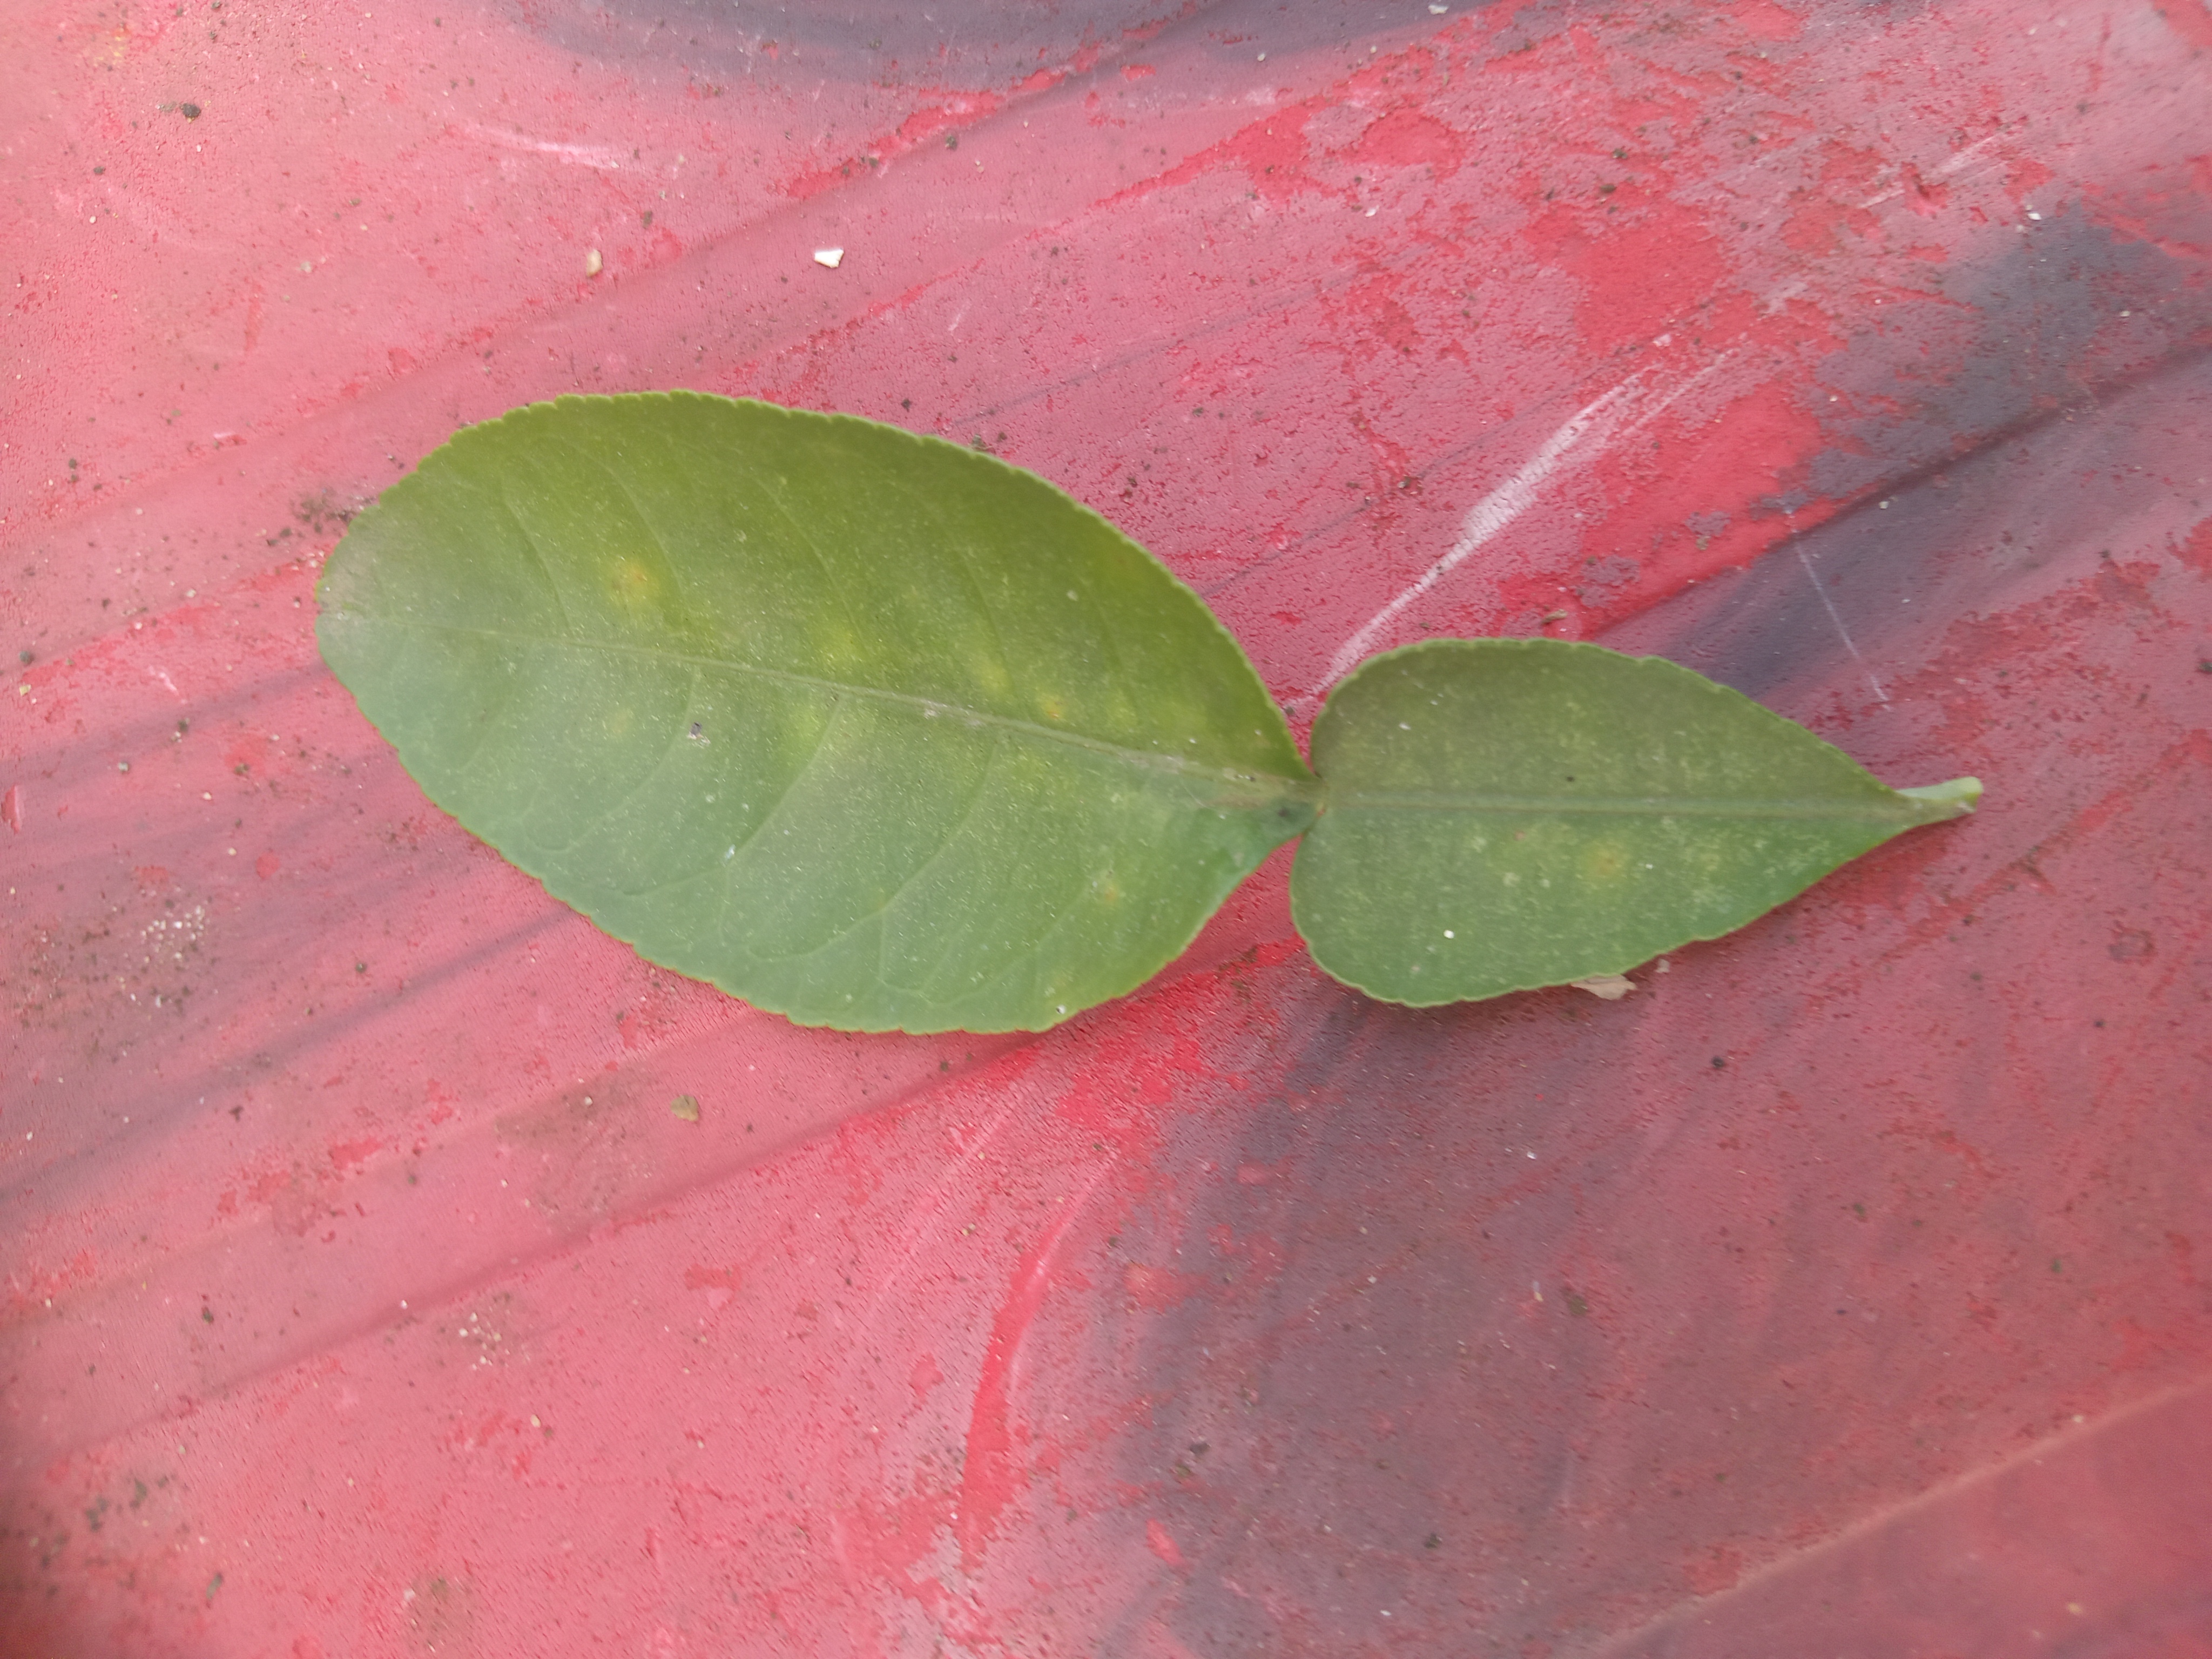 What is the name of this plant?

lemon
